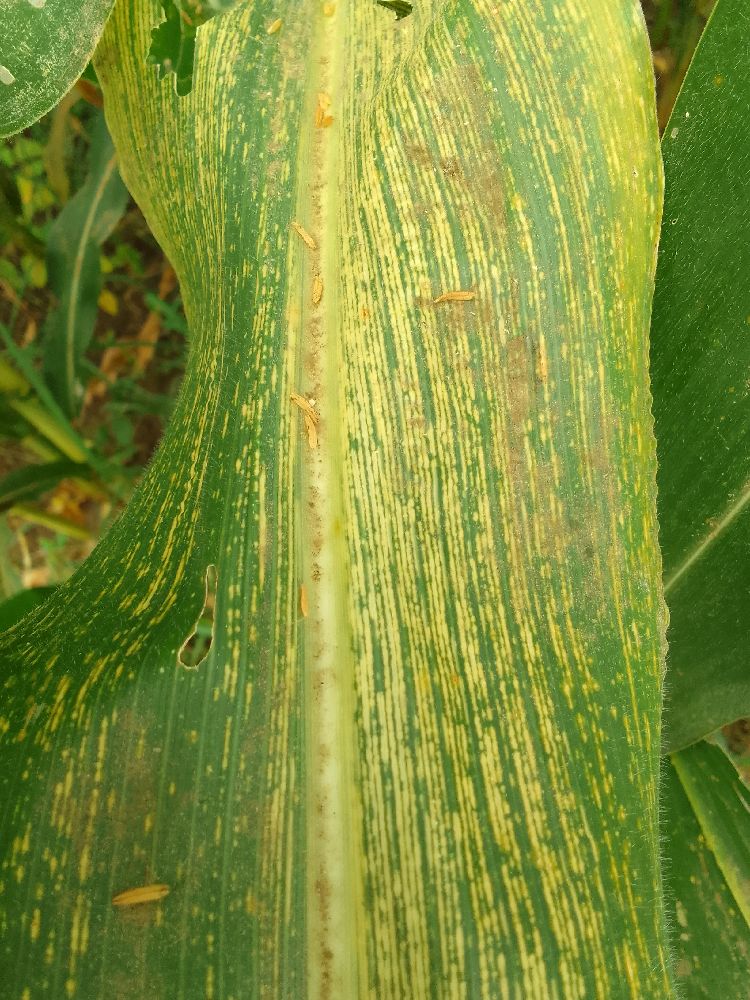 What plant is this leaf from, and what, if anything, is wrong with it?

maize, maize streak virus
